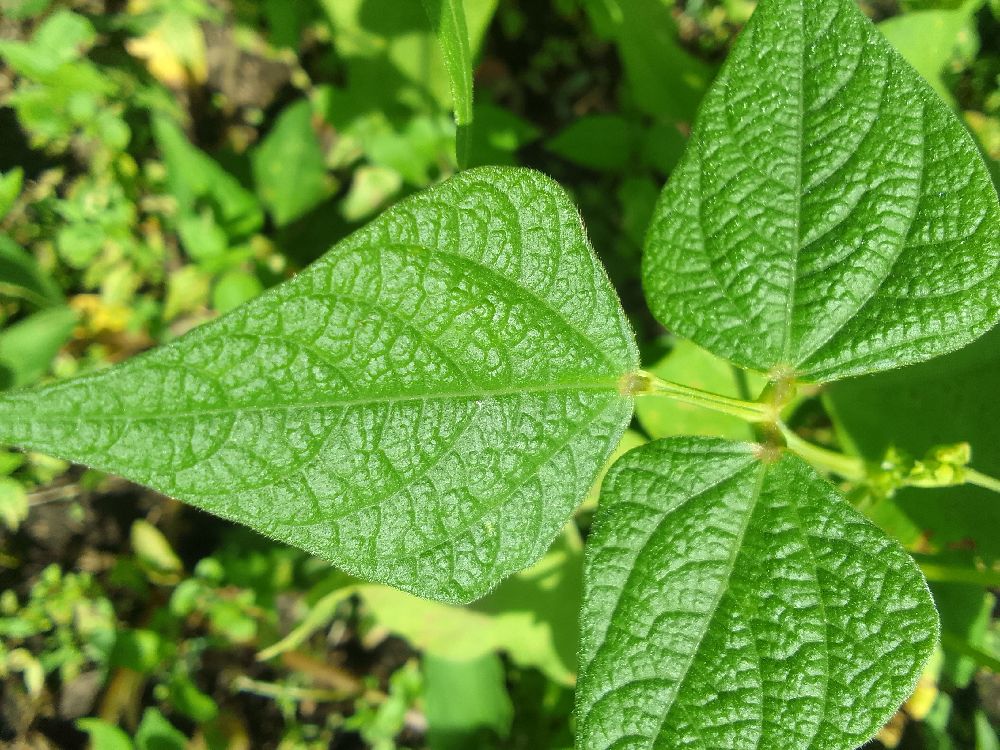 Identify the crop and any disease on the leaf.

common bean, healthy
